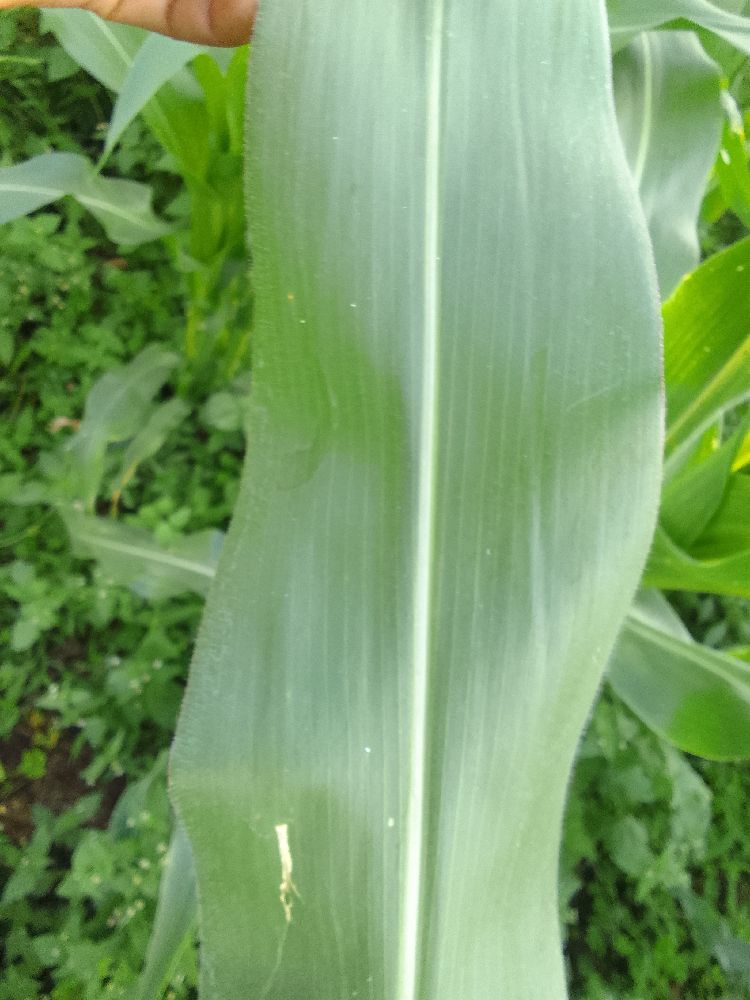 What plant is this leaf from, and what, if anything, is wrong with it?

maize, healthy
